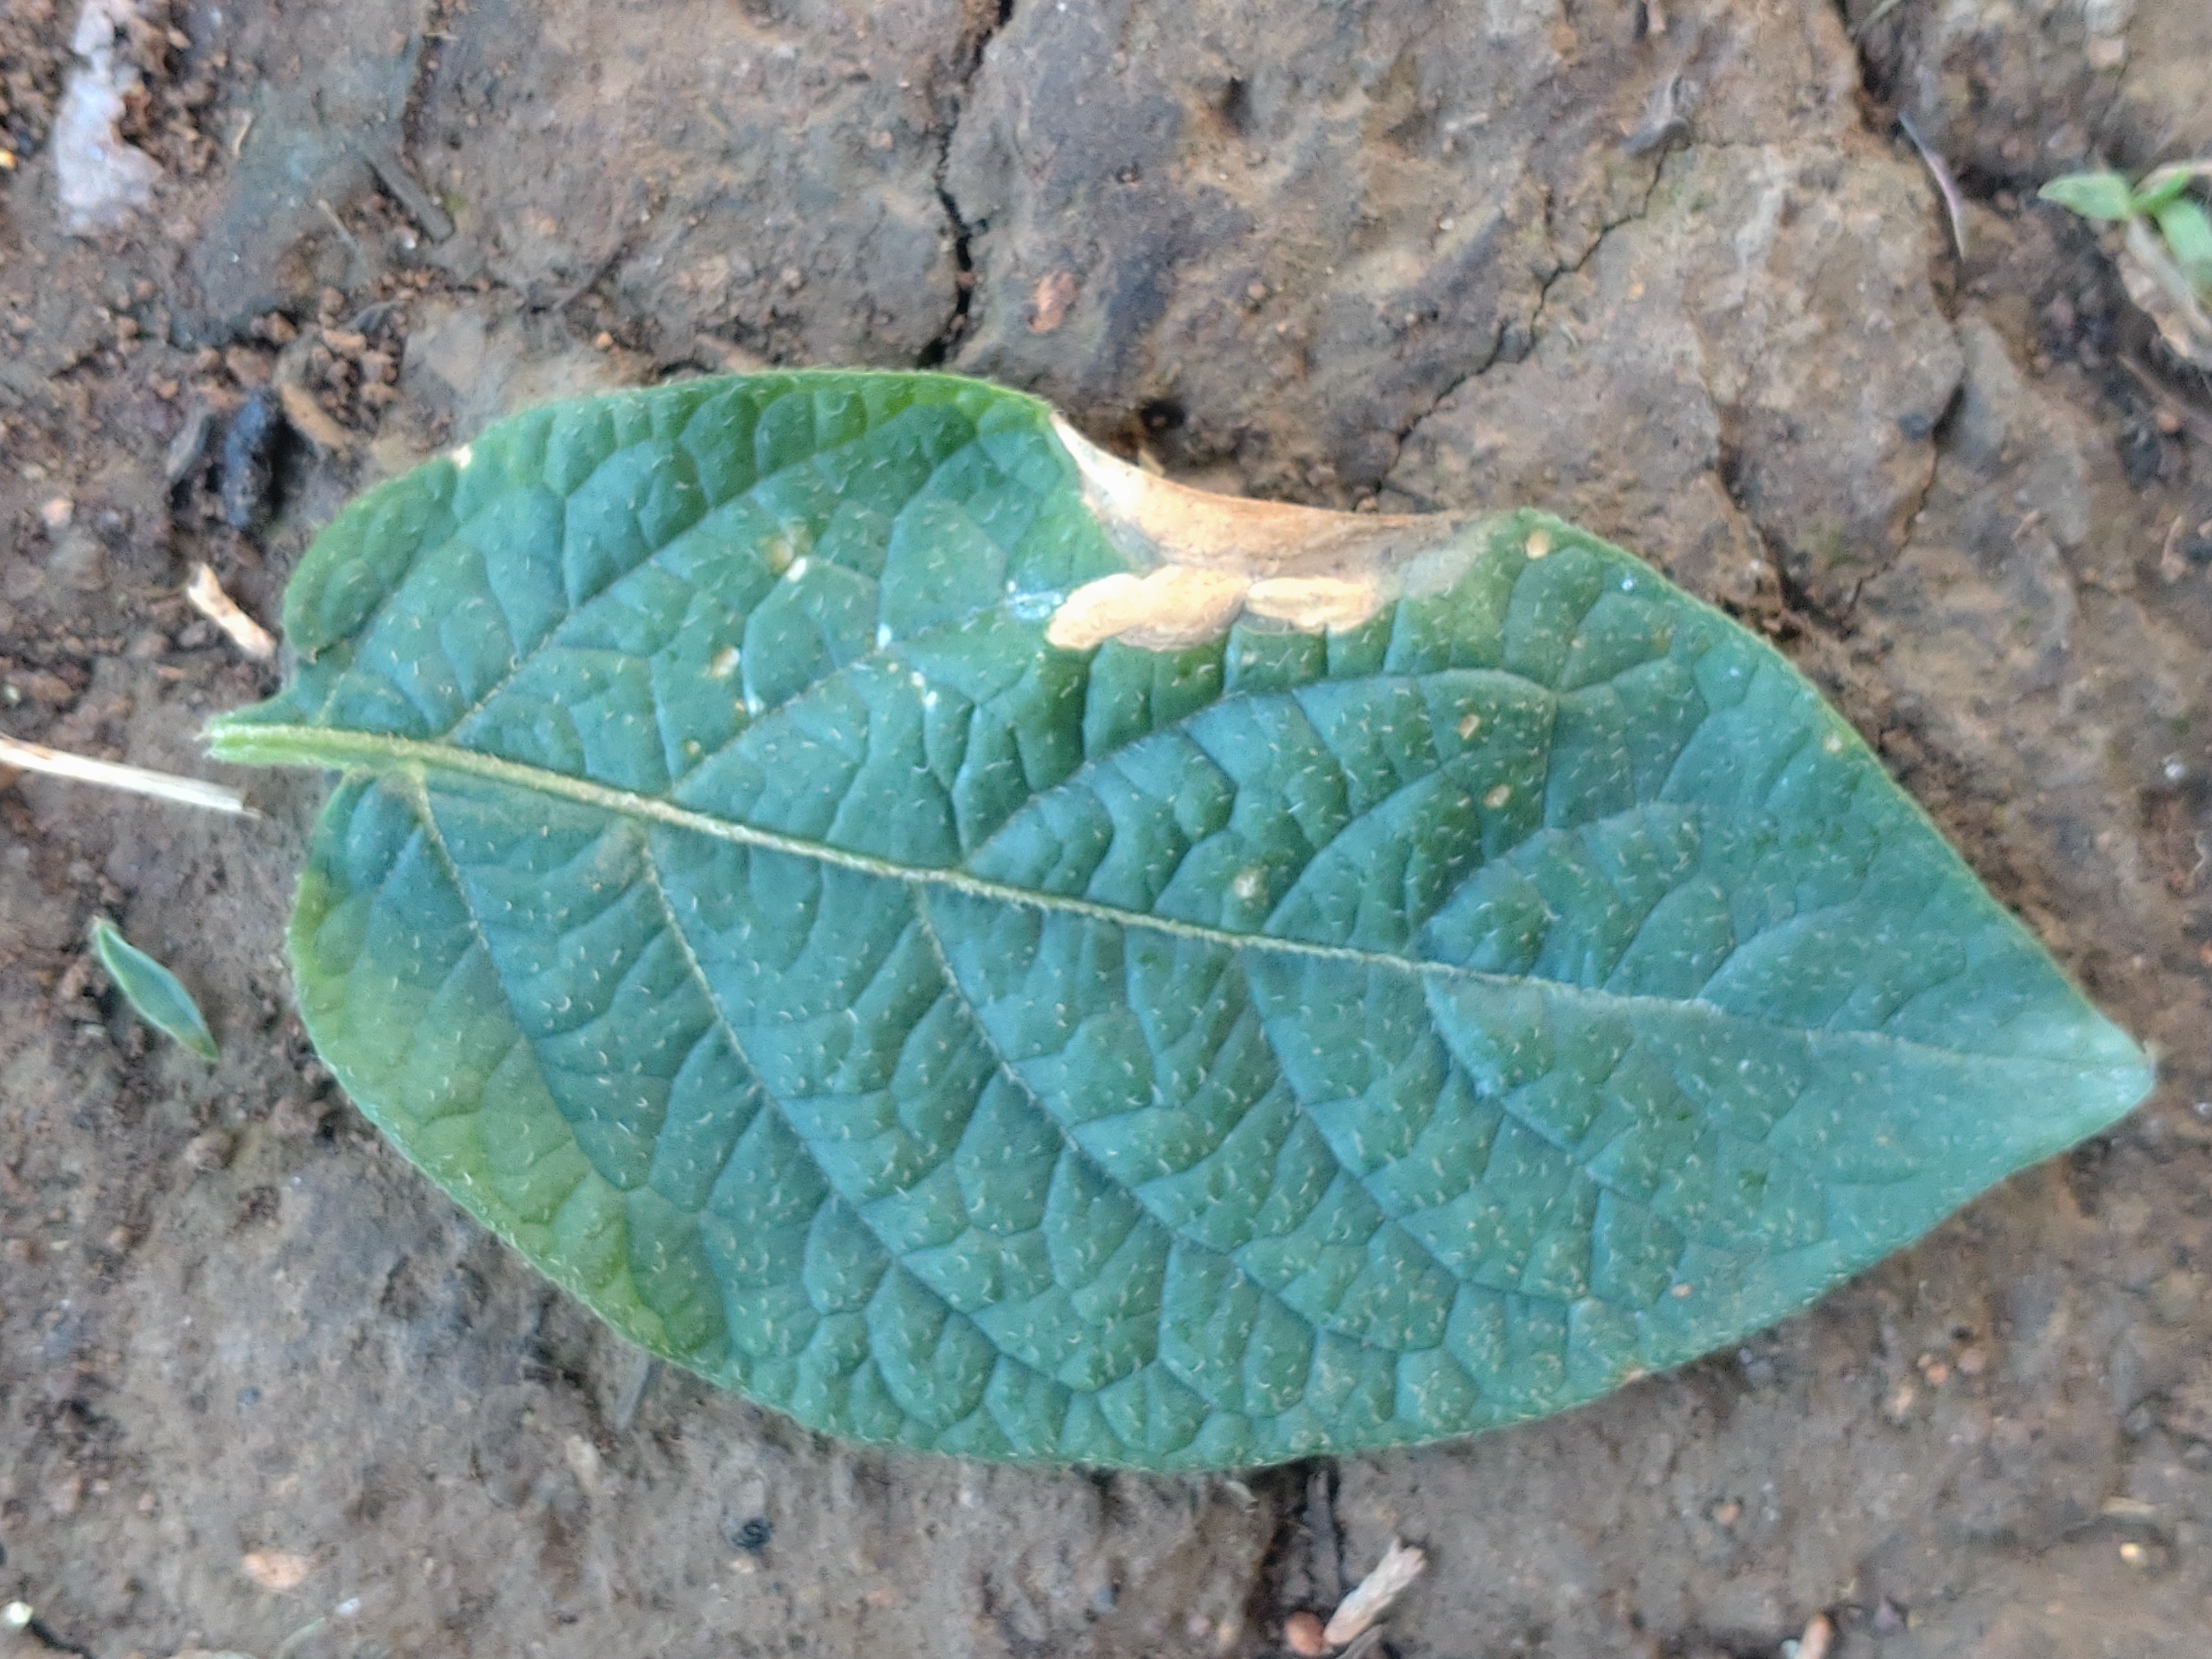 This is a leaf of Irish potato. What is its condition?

early blight
